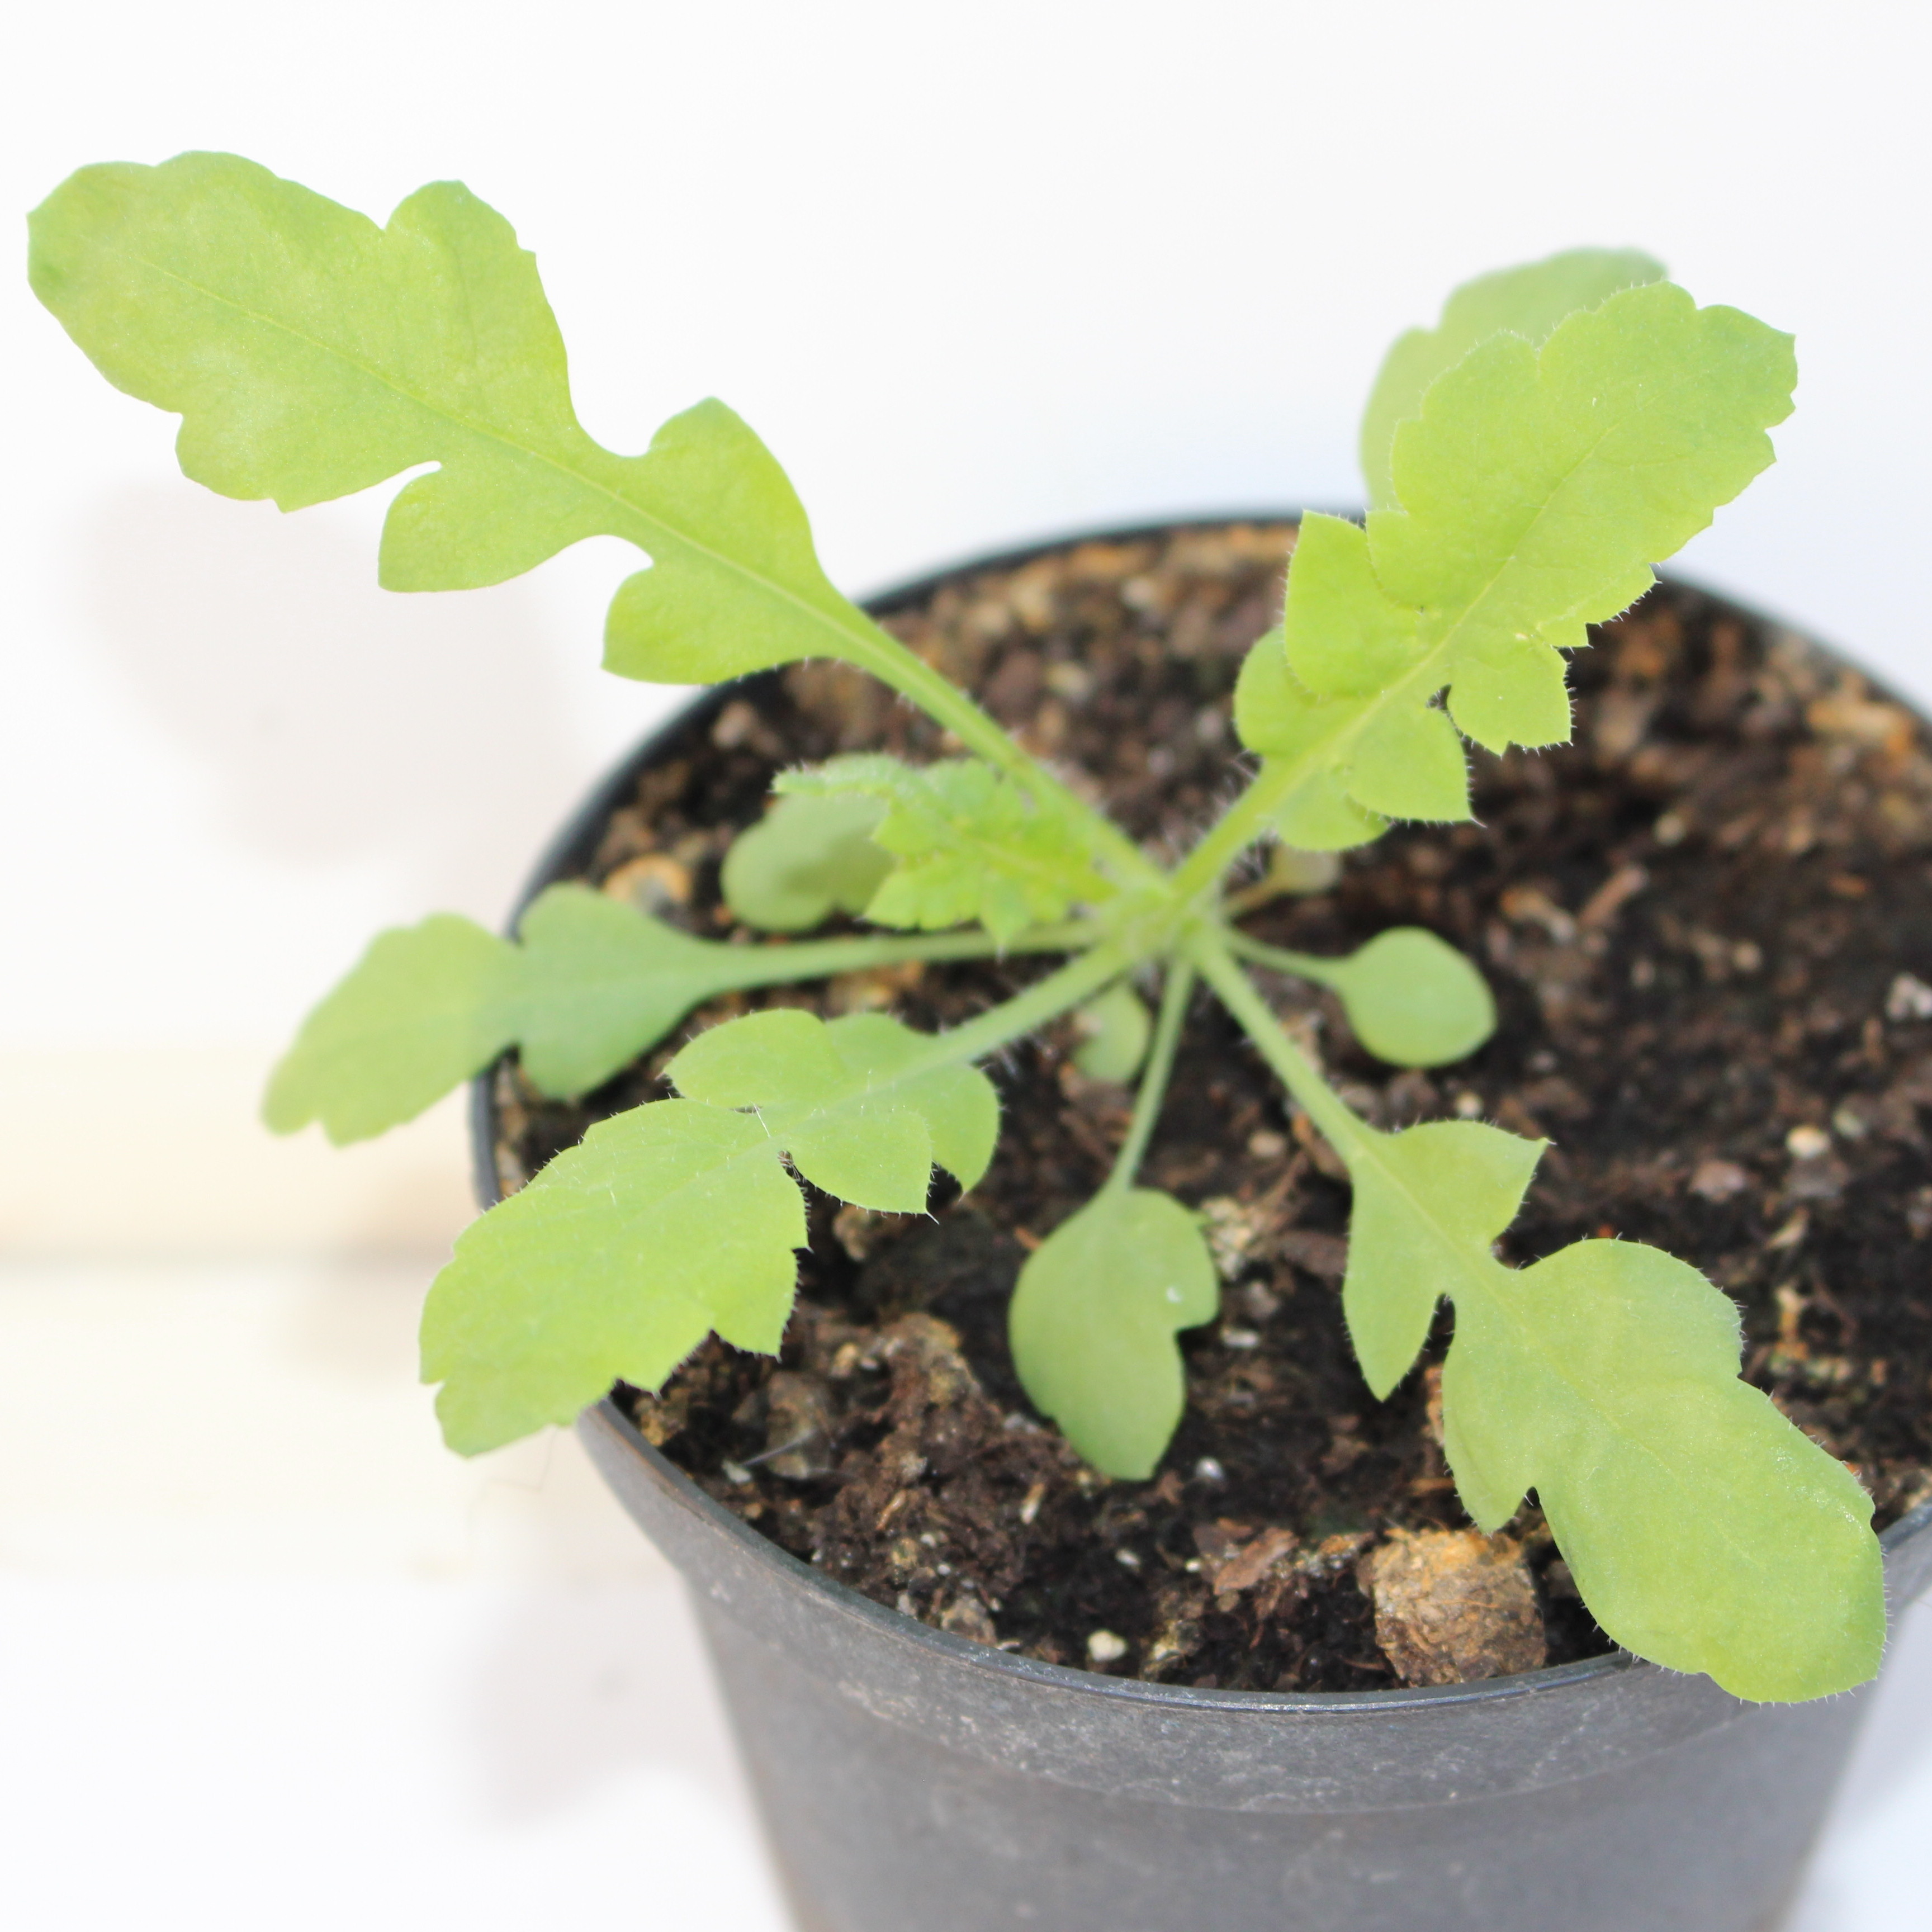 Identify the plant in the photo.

Papaver rhoeas
